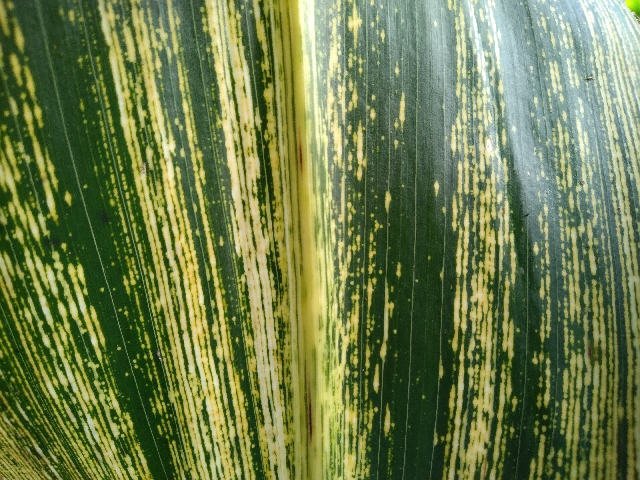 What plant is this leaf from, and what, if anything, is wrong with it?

maize, maize streak virus
